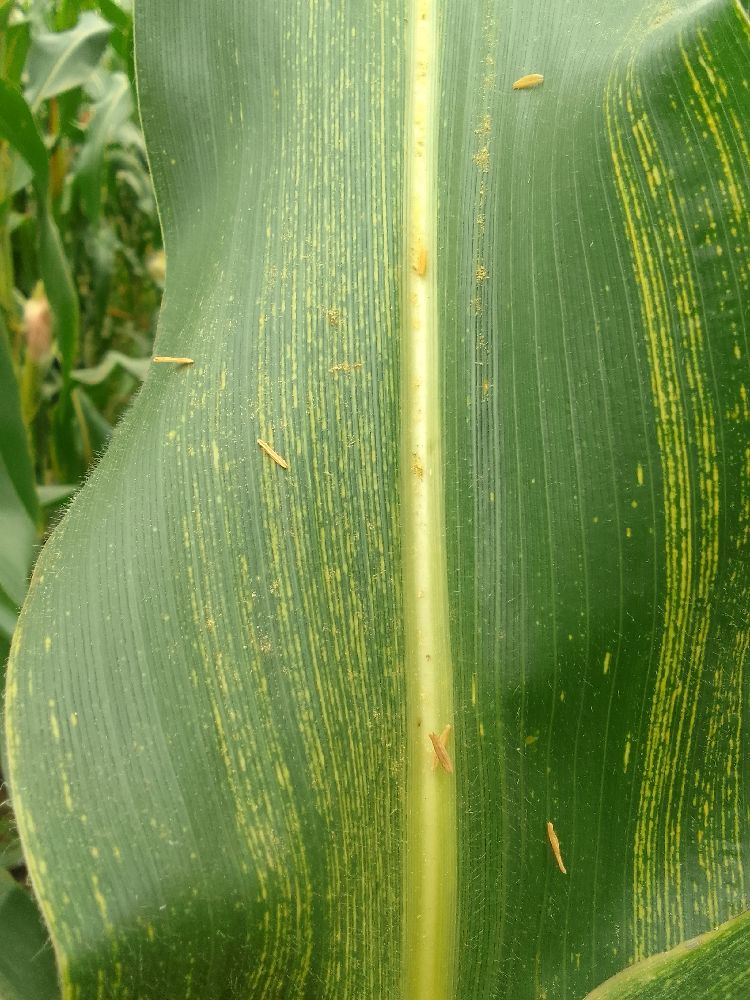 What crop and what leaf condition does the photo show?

maize, maize streak virus
